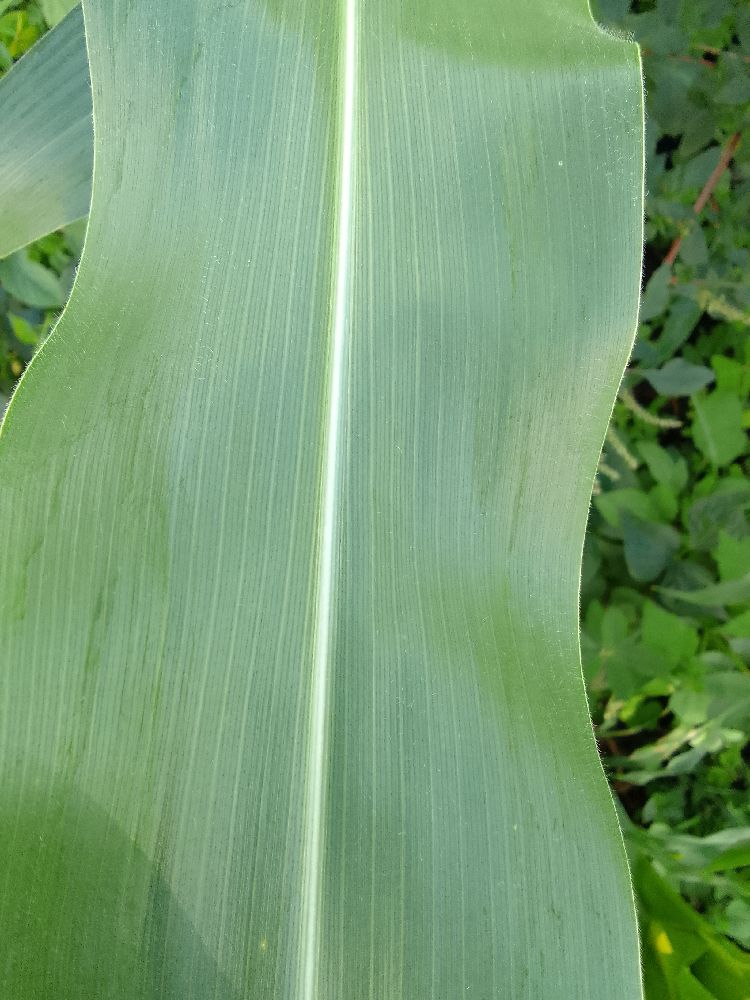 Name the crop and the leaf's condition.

maize, healthy
